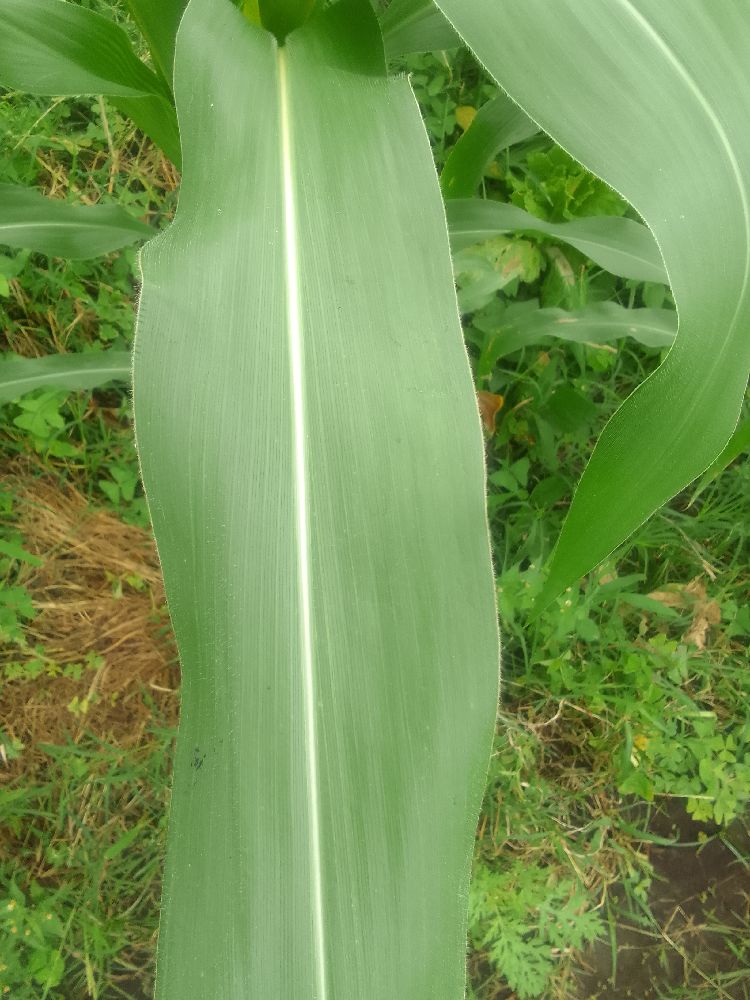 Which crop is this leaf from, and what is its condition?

maize, healthy
